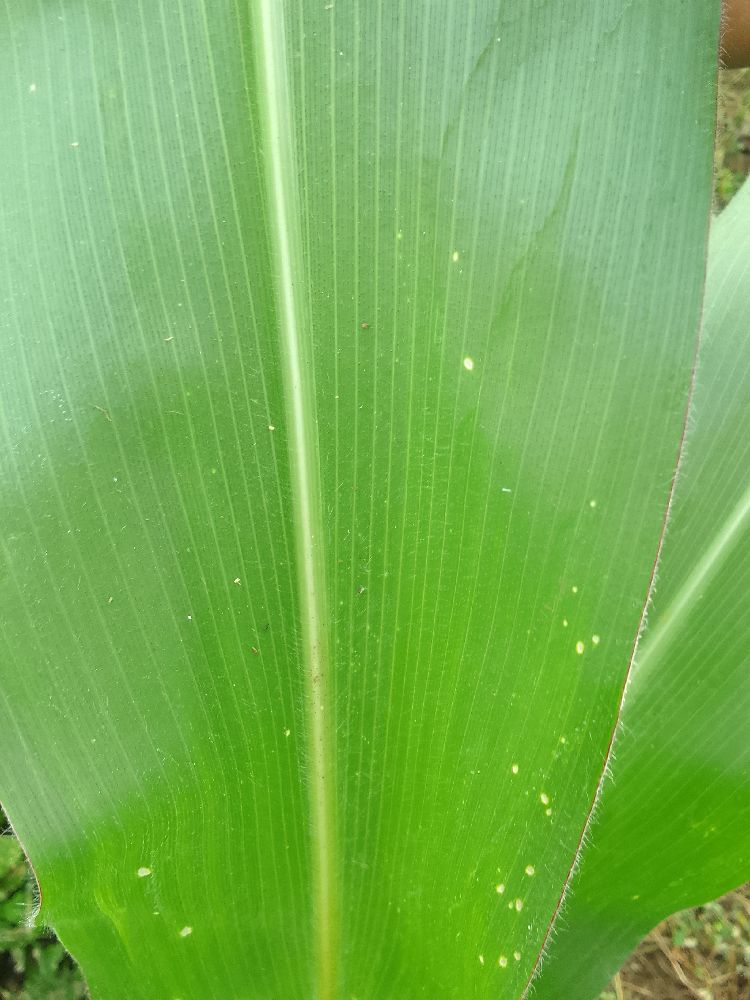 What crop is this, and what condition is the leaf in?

maize, healthy
